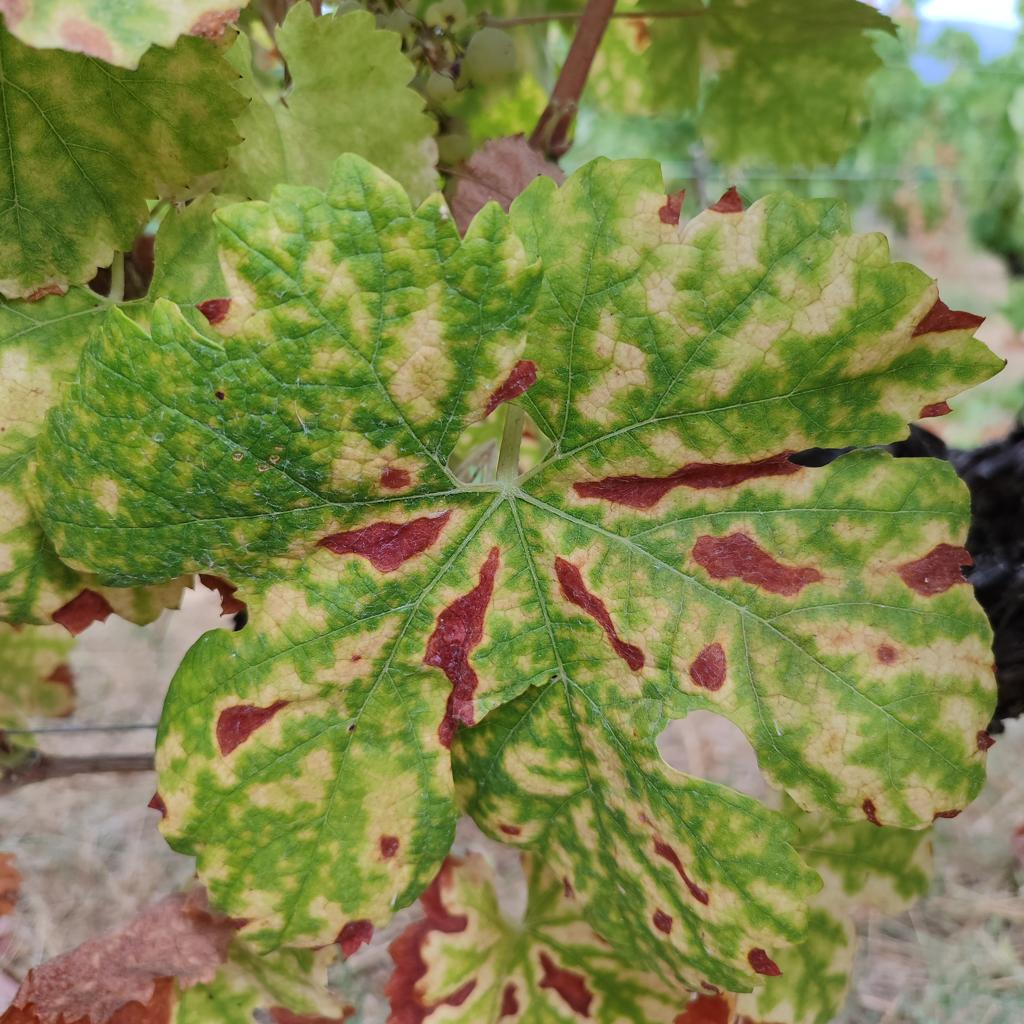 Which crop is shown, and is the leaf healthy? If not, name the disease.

grapevine, esca complex
